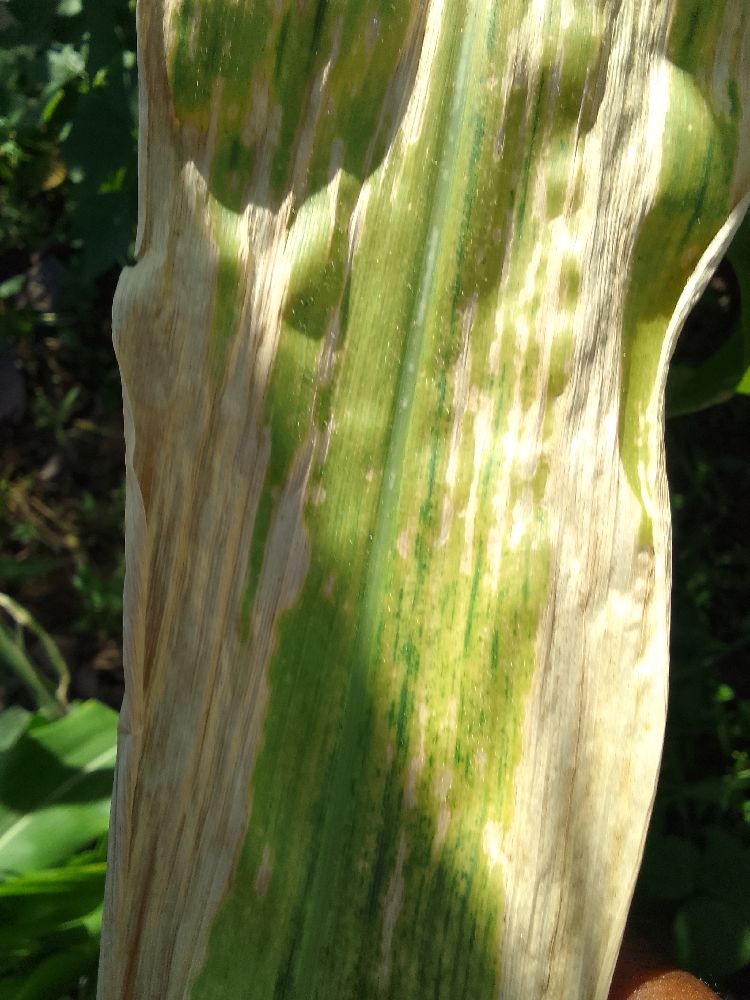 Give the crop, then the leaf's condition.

maize, maize lethal necrosis
